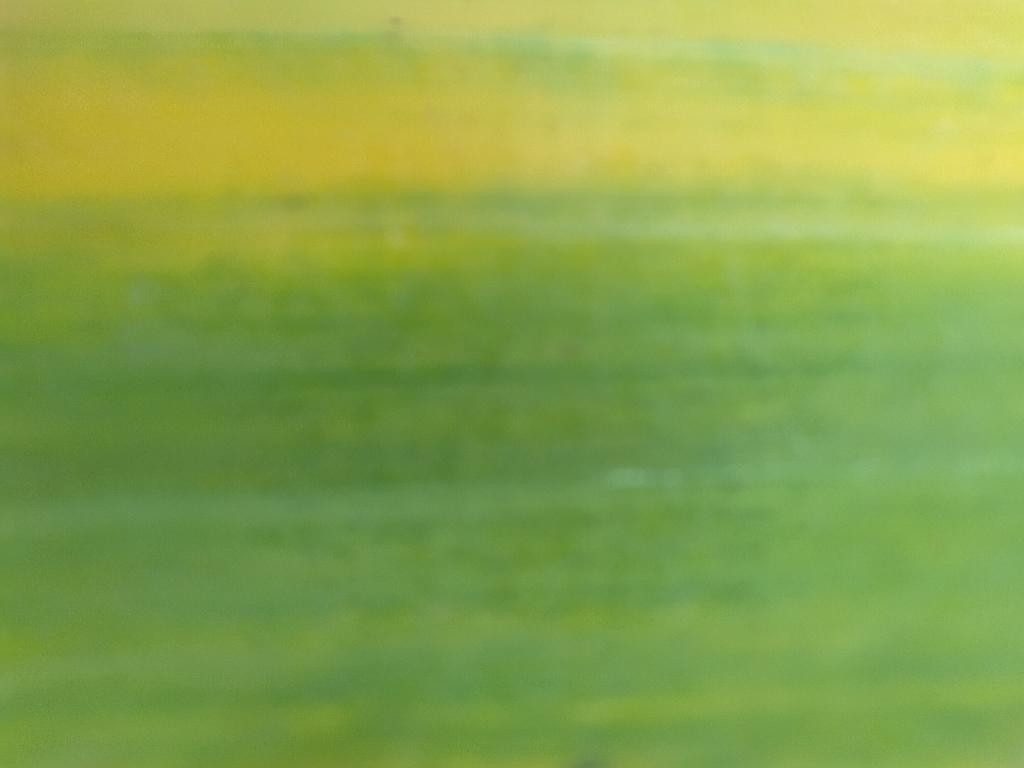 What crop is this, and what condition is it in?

banana, fusarium wilt race 1
